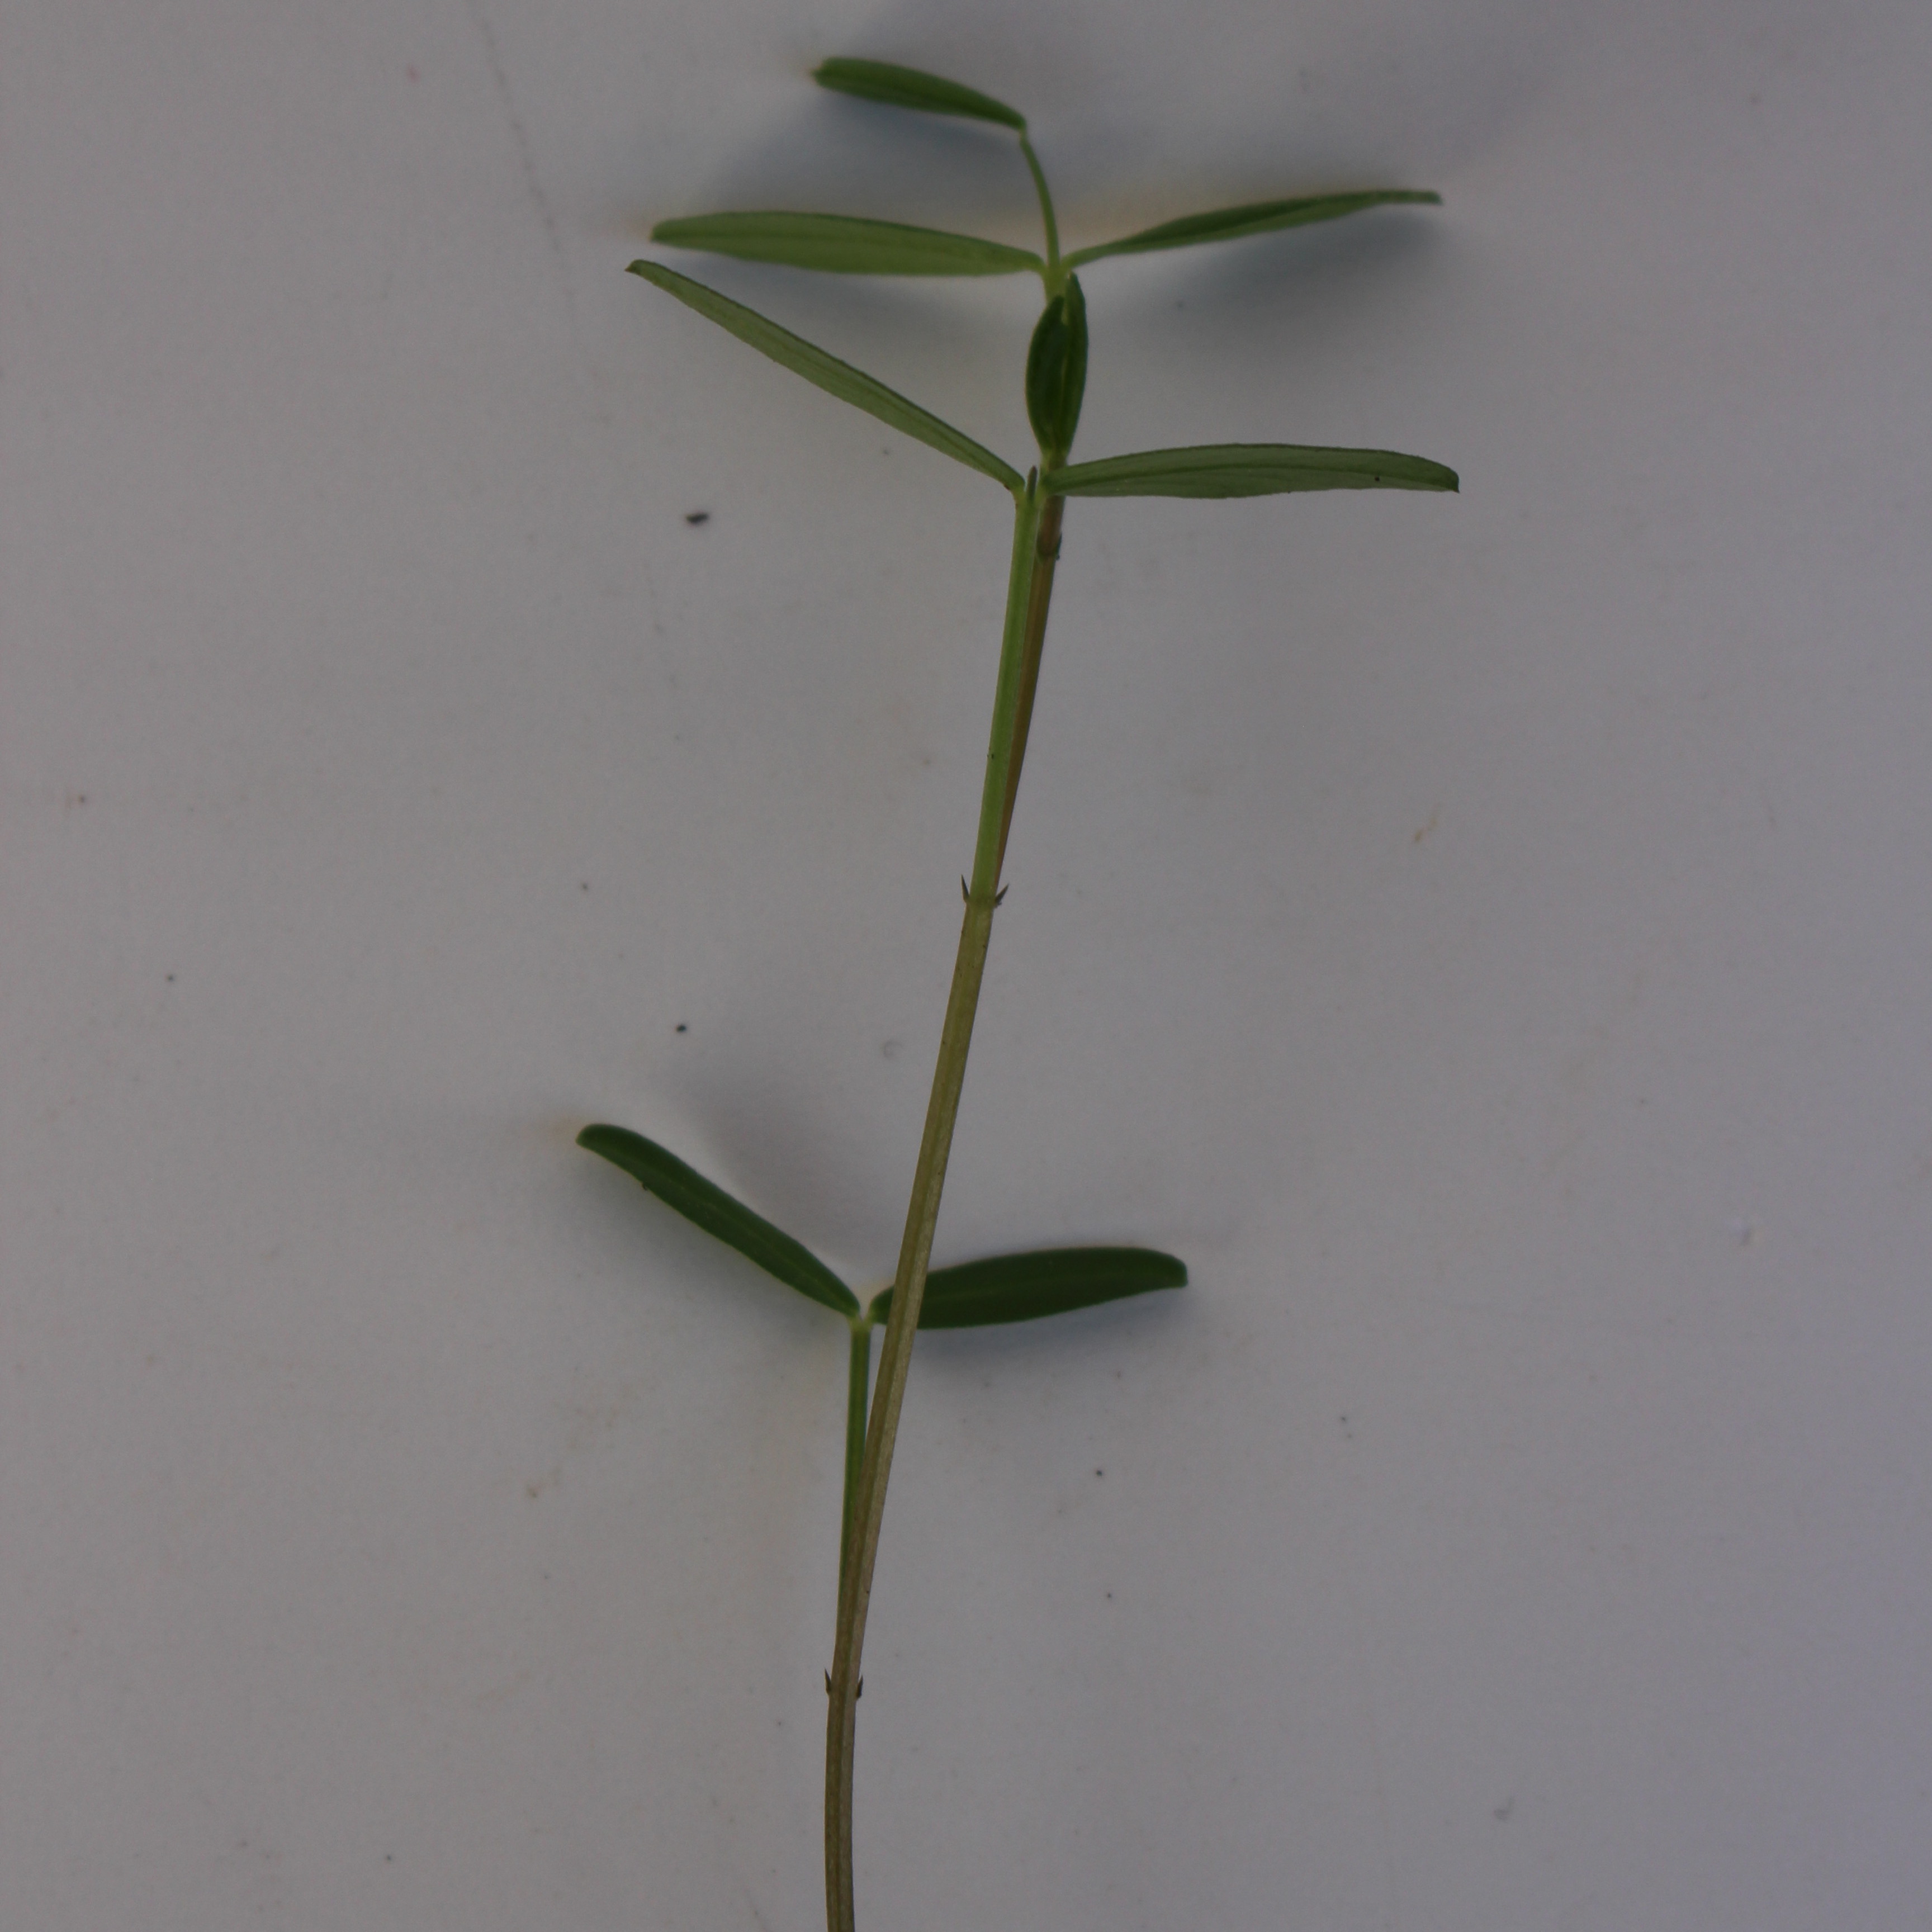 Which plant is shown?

Vicia sativa
